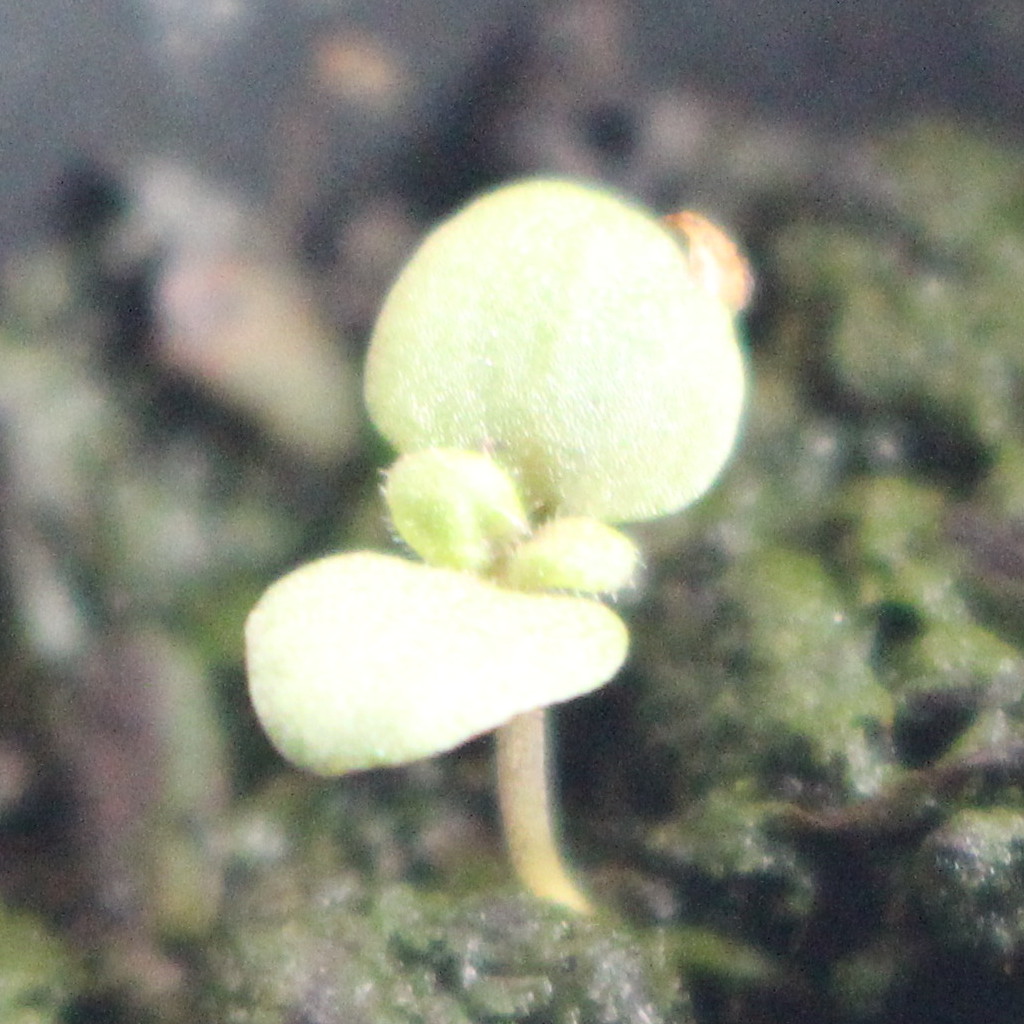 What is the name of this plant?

Veronica persica
